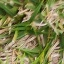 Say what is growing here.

grass
